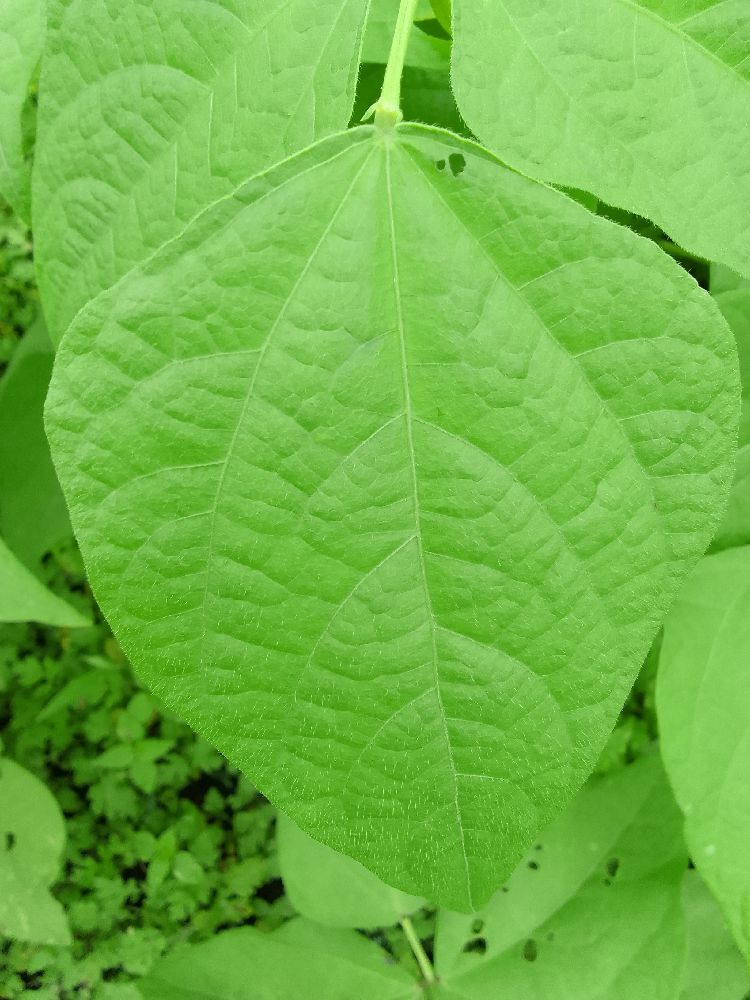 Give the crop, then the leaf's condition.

common bean, healthy
